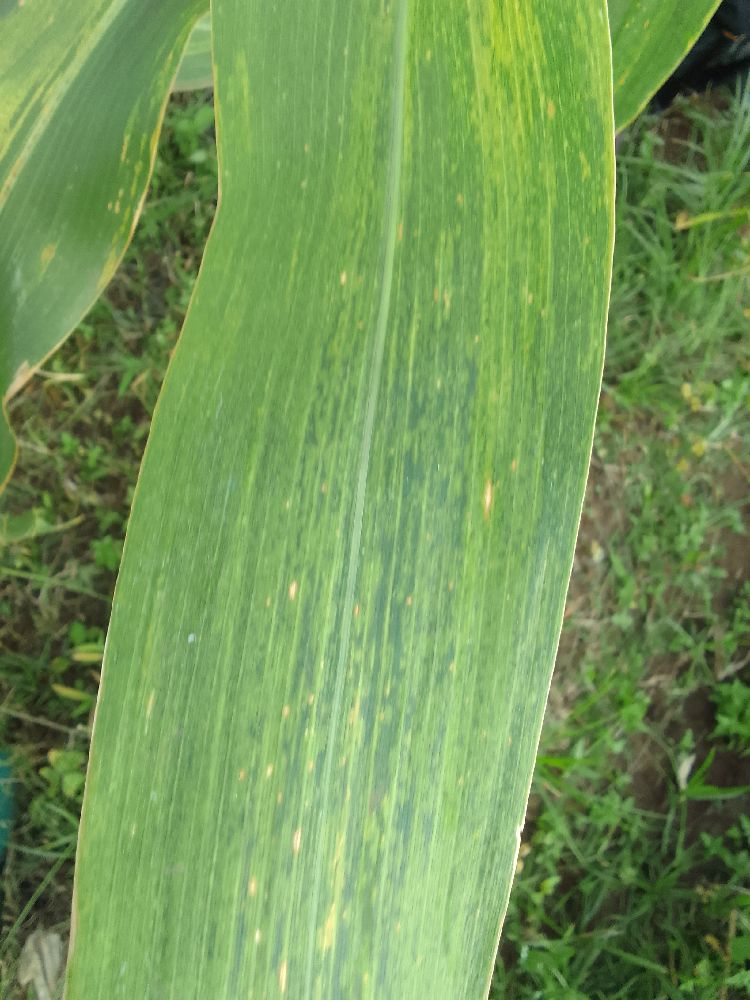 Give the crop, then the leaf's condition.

maize, maize lethal necrosis
